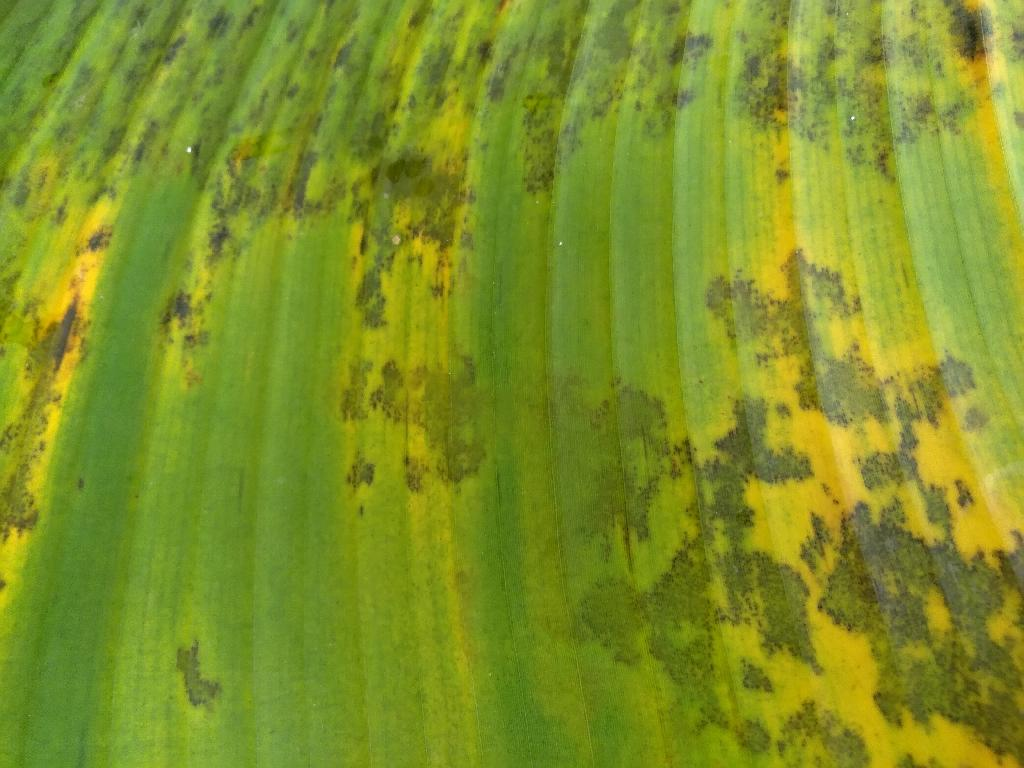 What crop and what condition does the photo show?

banana, black sigatoka
